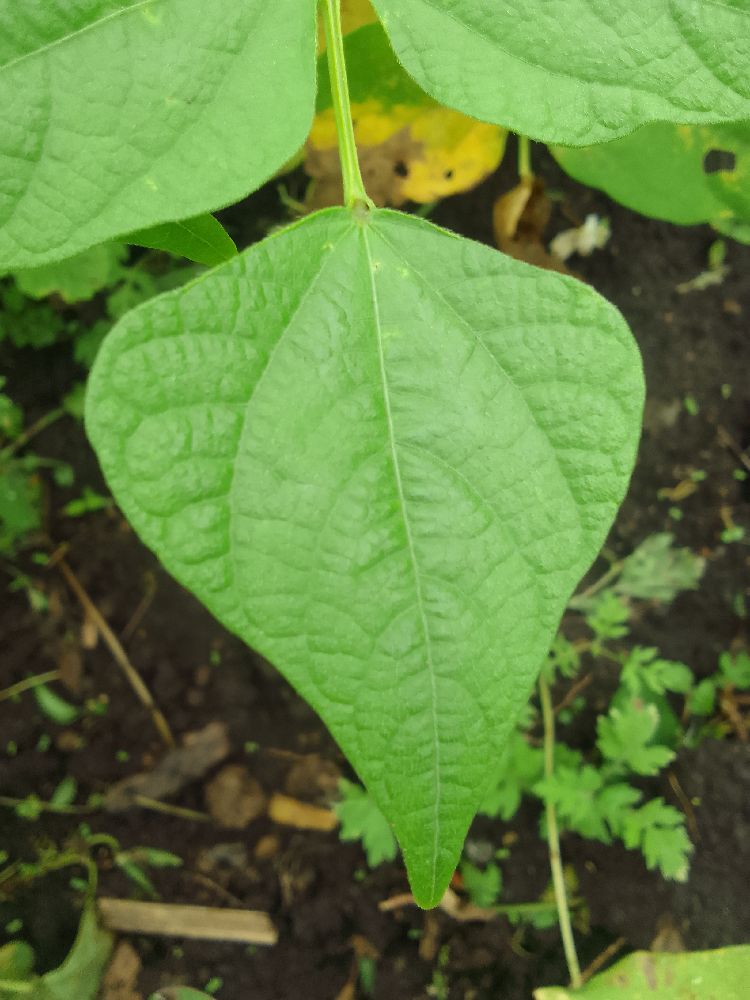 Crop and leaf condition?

common bean, healthy
